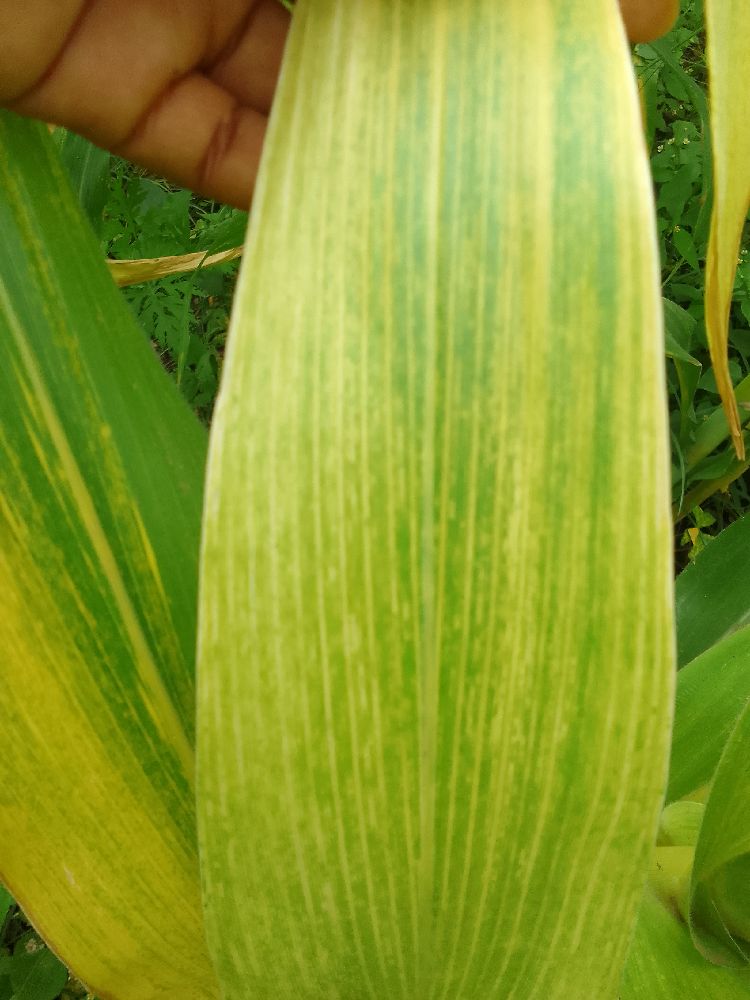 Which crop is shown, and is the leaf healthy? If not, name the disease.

maize, maize lethal necrosis
